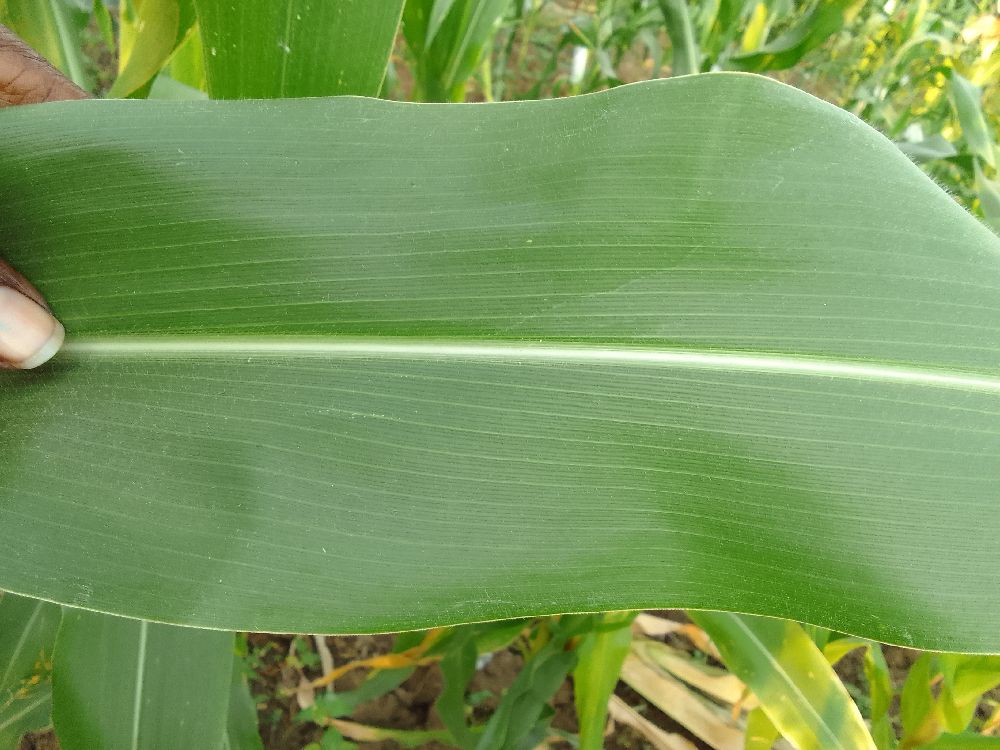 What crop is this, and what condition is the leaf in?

maize, healthy
